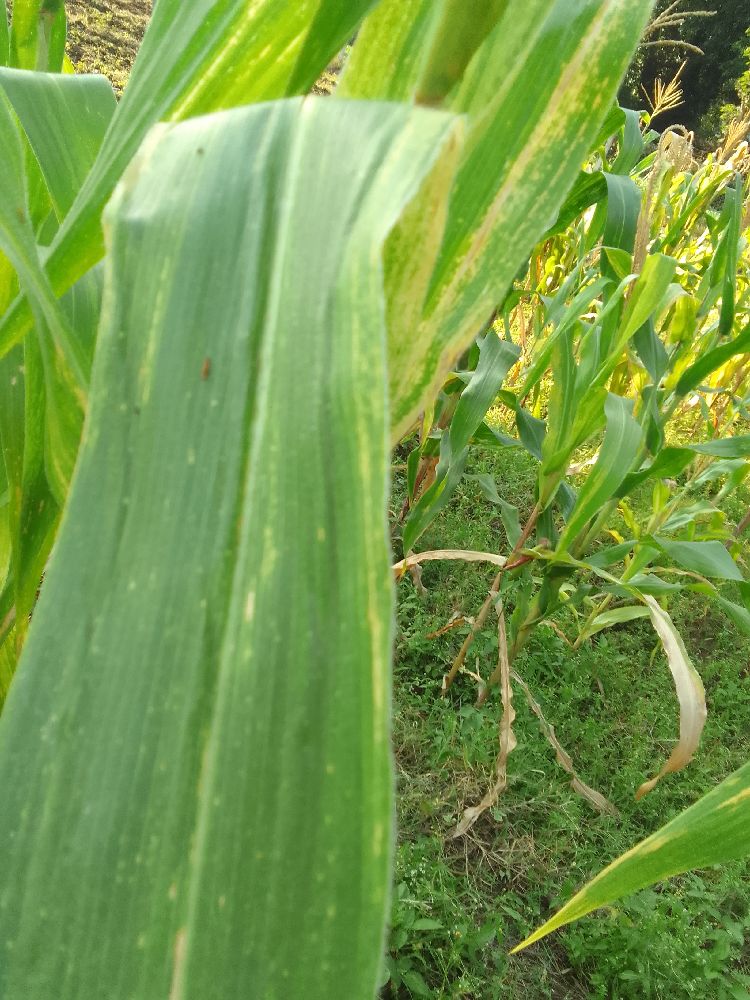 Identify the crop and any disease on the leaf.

maize, maize lethal necrosis
